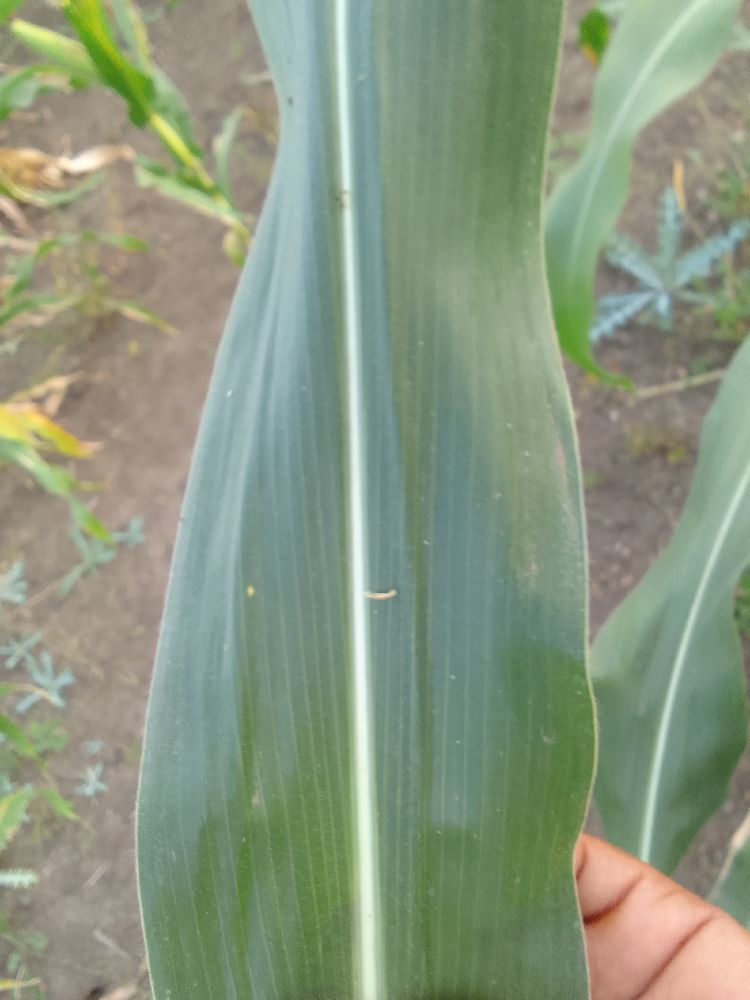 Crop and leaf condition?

maize, healthy
